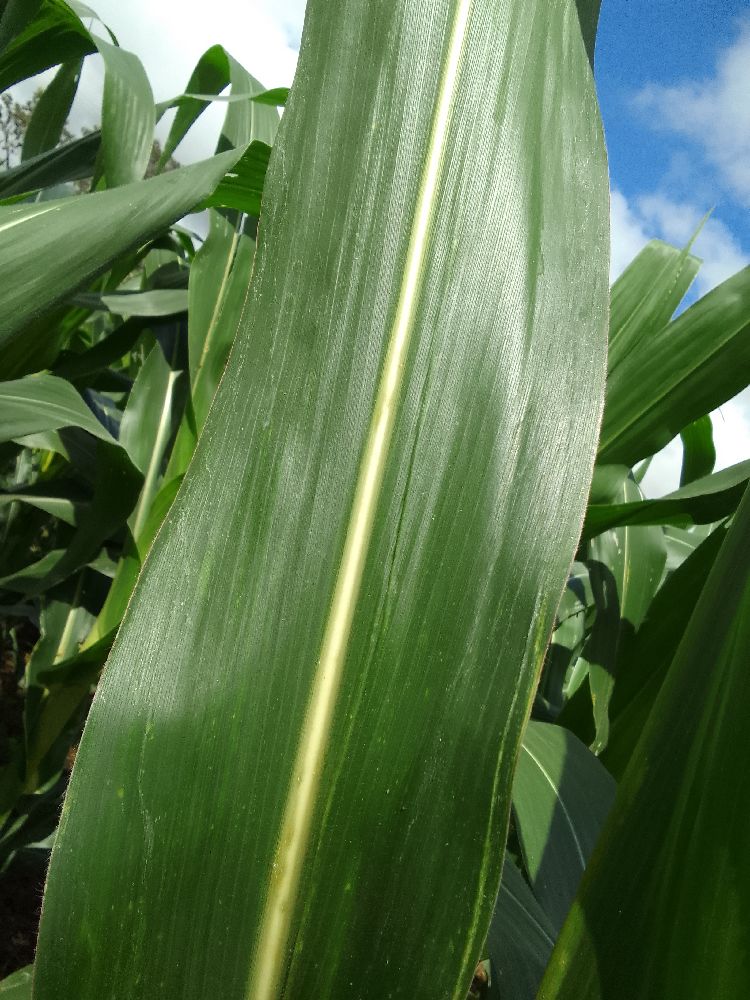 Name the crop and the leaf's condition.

maize, healthy
